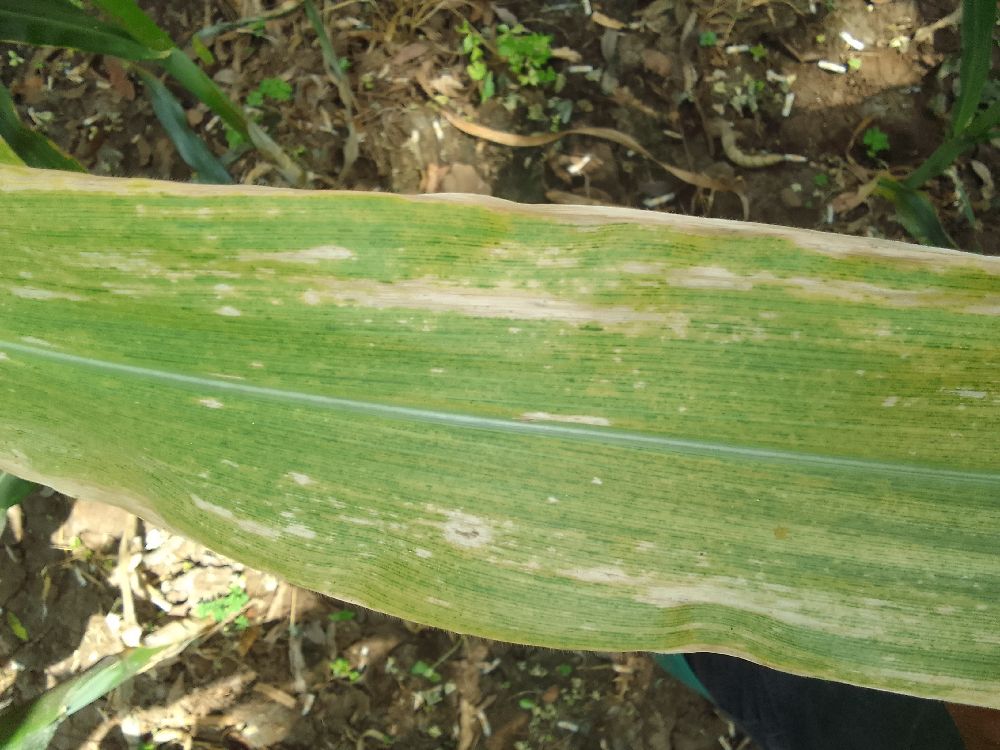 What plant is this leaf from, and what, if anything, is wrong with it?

maize, maize lethal necrosis
